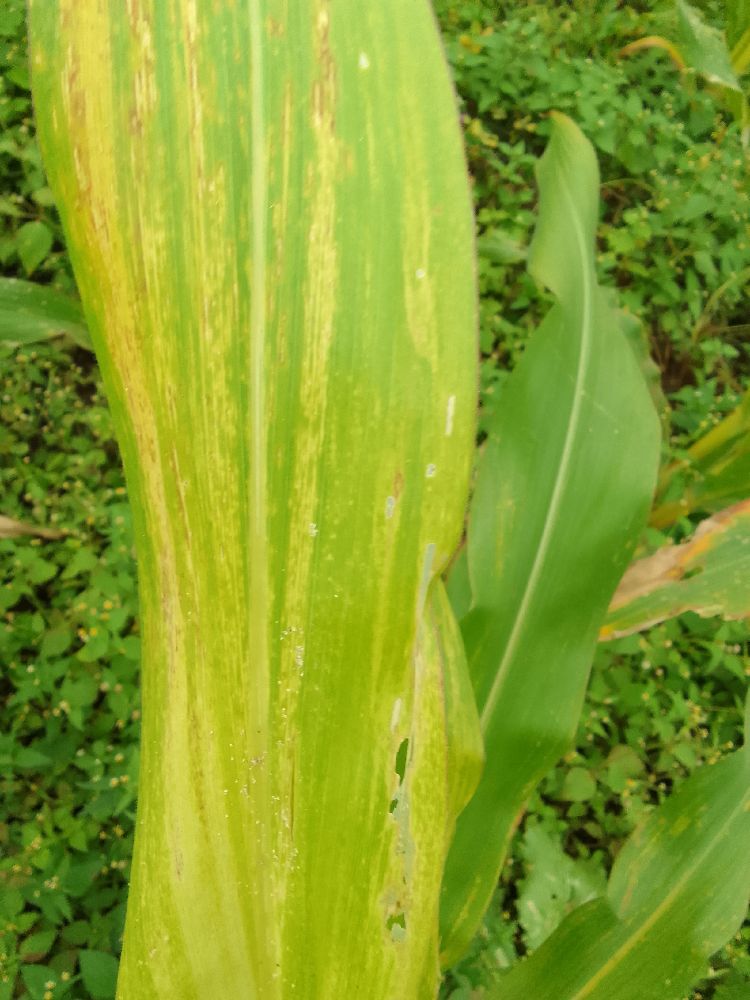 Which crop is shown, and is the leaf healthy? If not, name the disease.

maize, maize lethal necrosis
